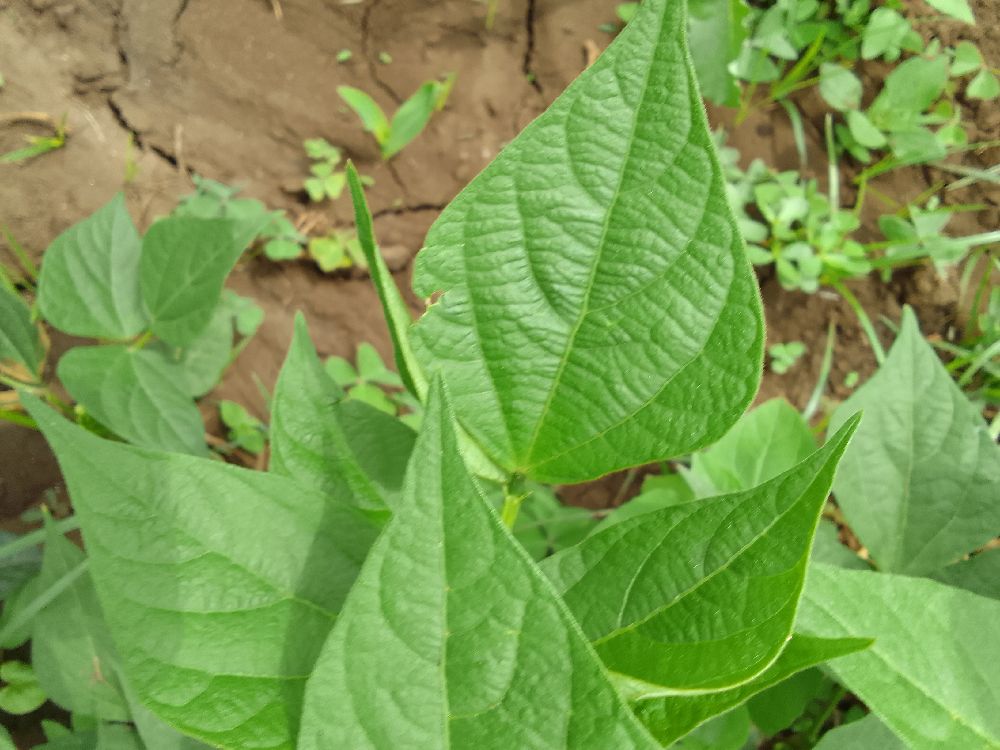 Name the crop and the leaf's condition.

common bean, healthy
